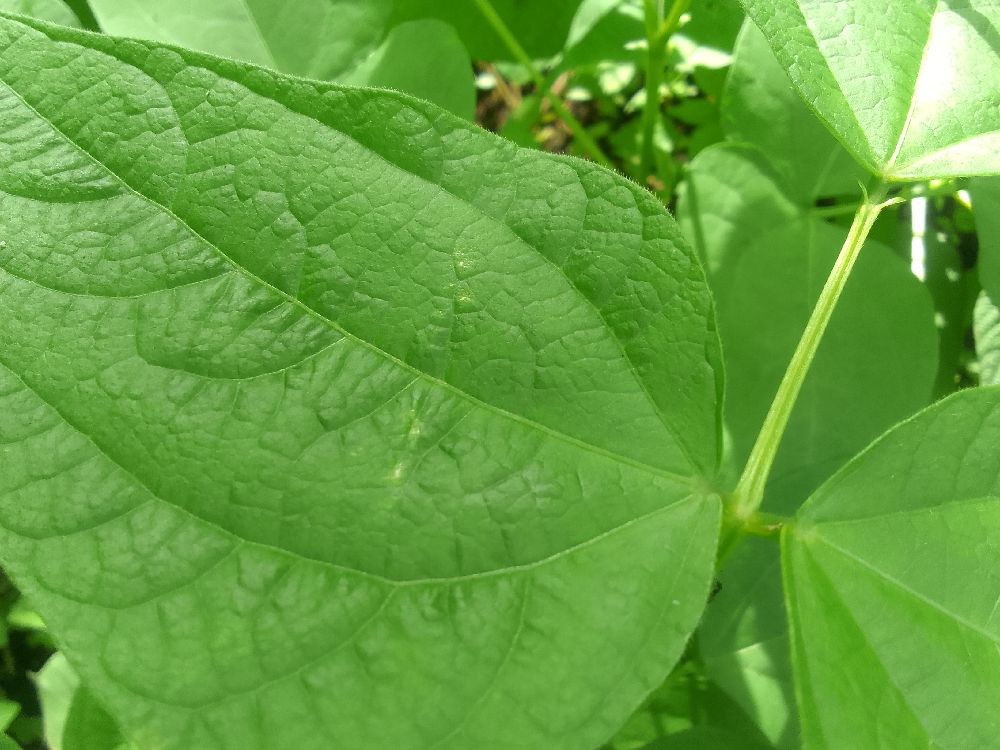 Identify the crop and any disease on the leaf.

common bean, healthy
